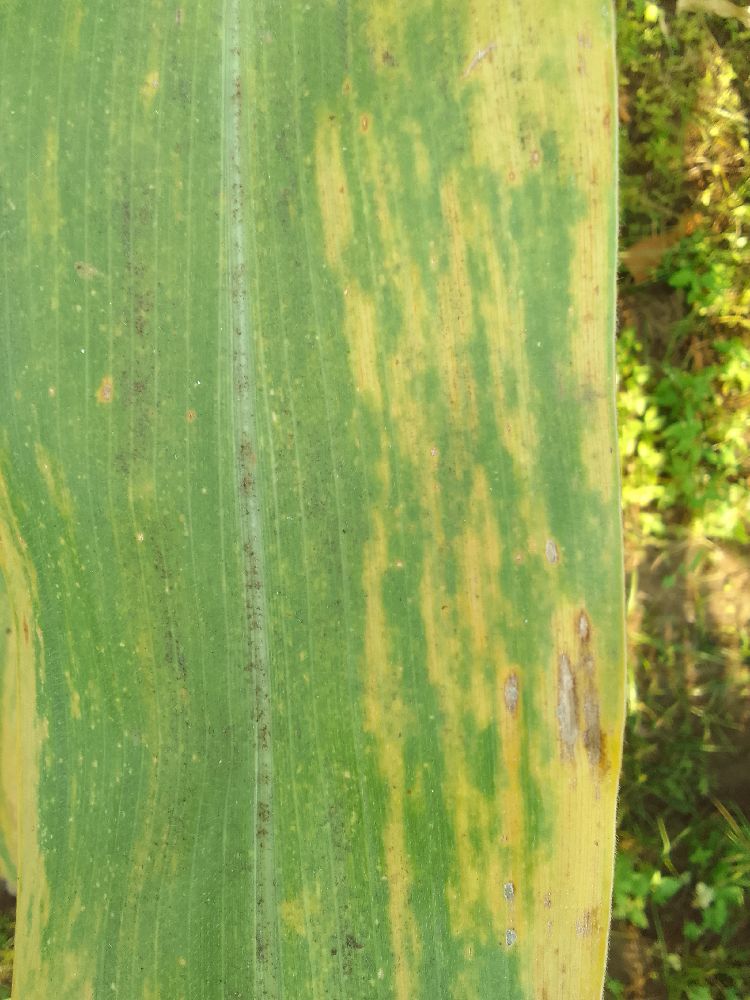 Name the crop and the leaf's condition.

maize, maize lethal necrosis
